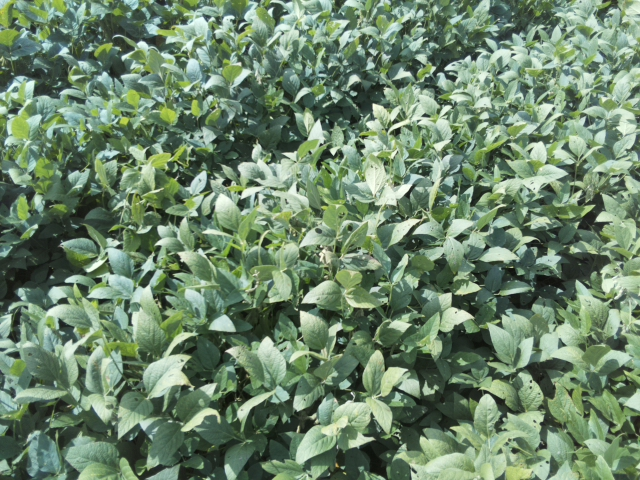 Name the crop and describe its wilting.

soybean, leaflets folding inward at secondary pulvinus with no turgor loss in leaflets or petioles
